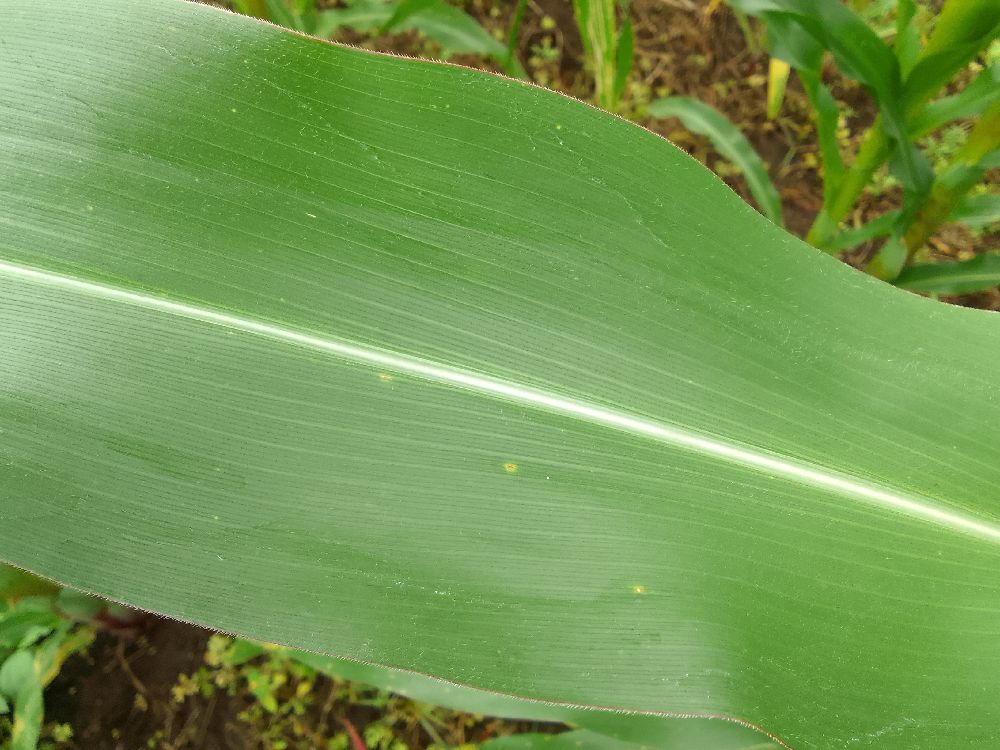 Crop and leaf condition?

maize, healthy
